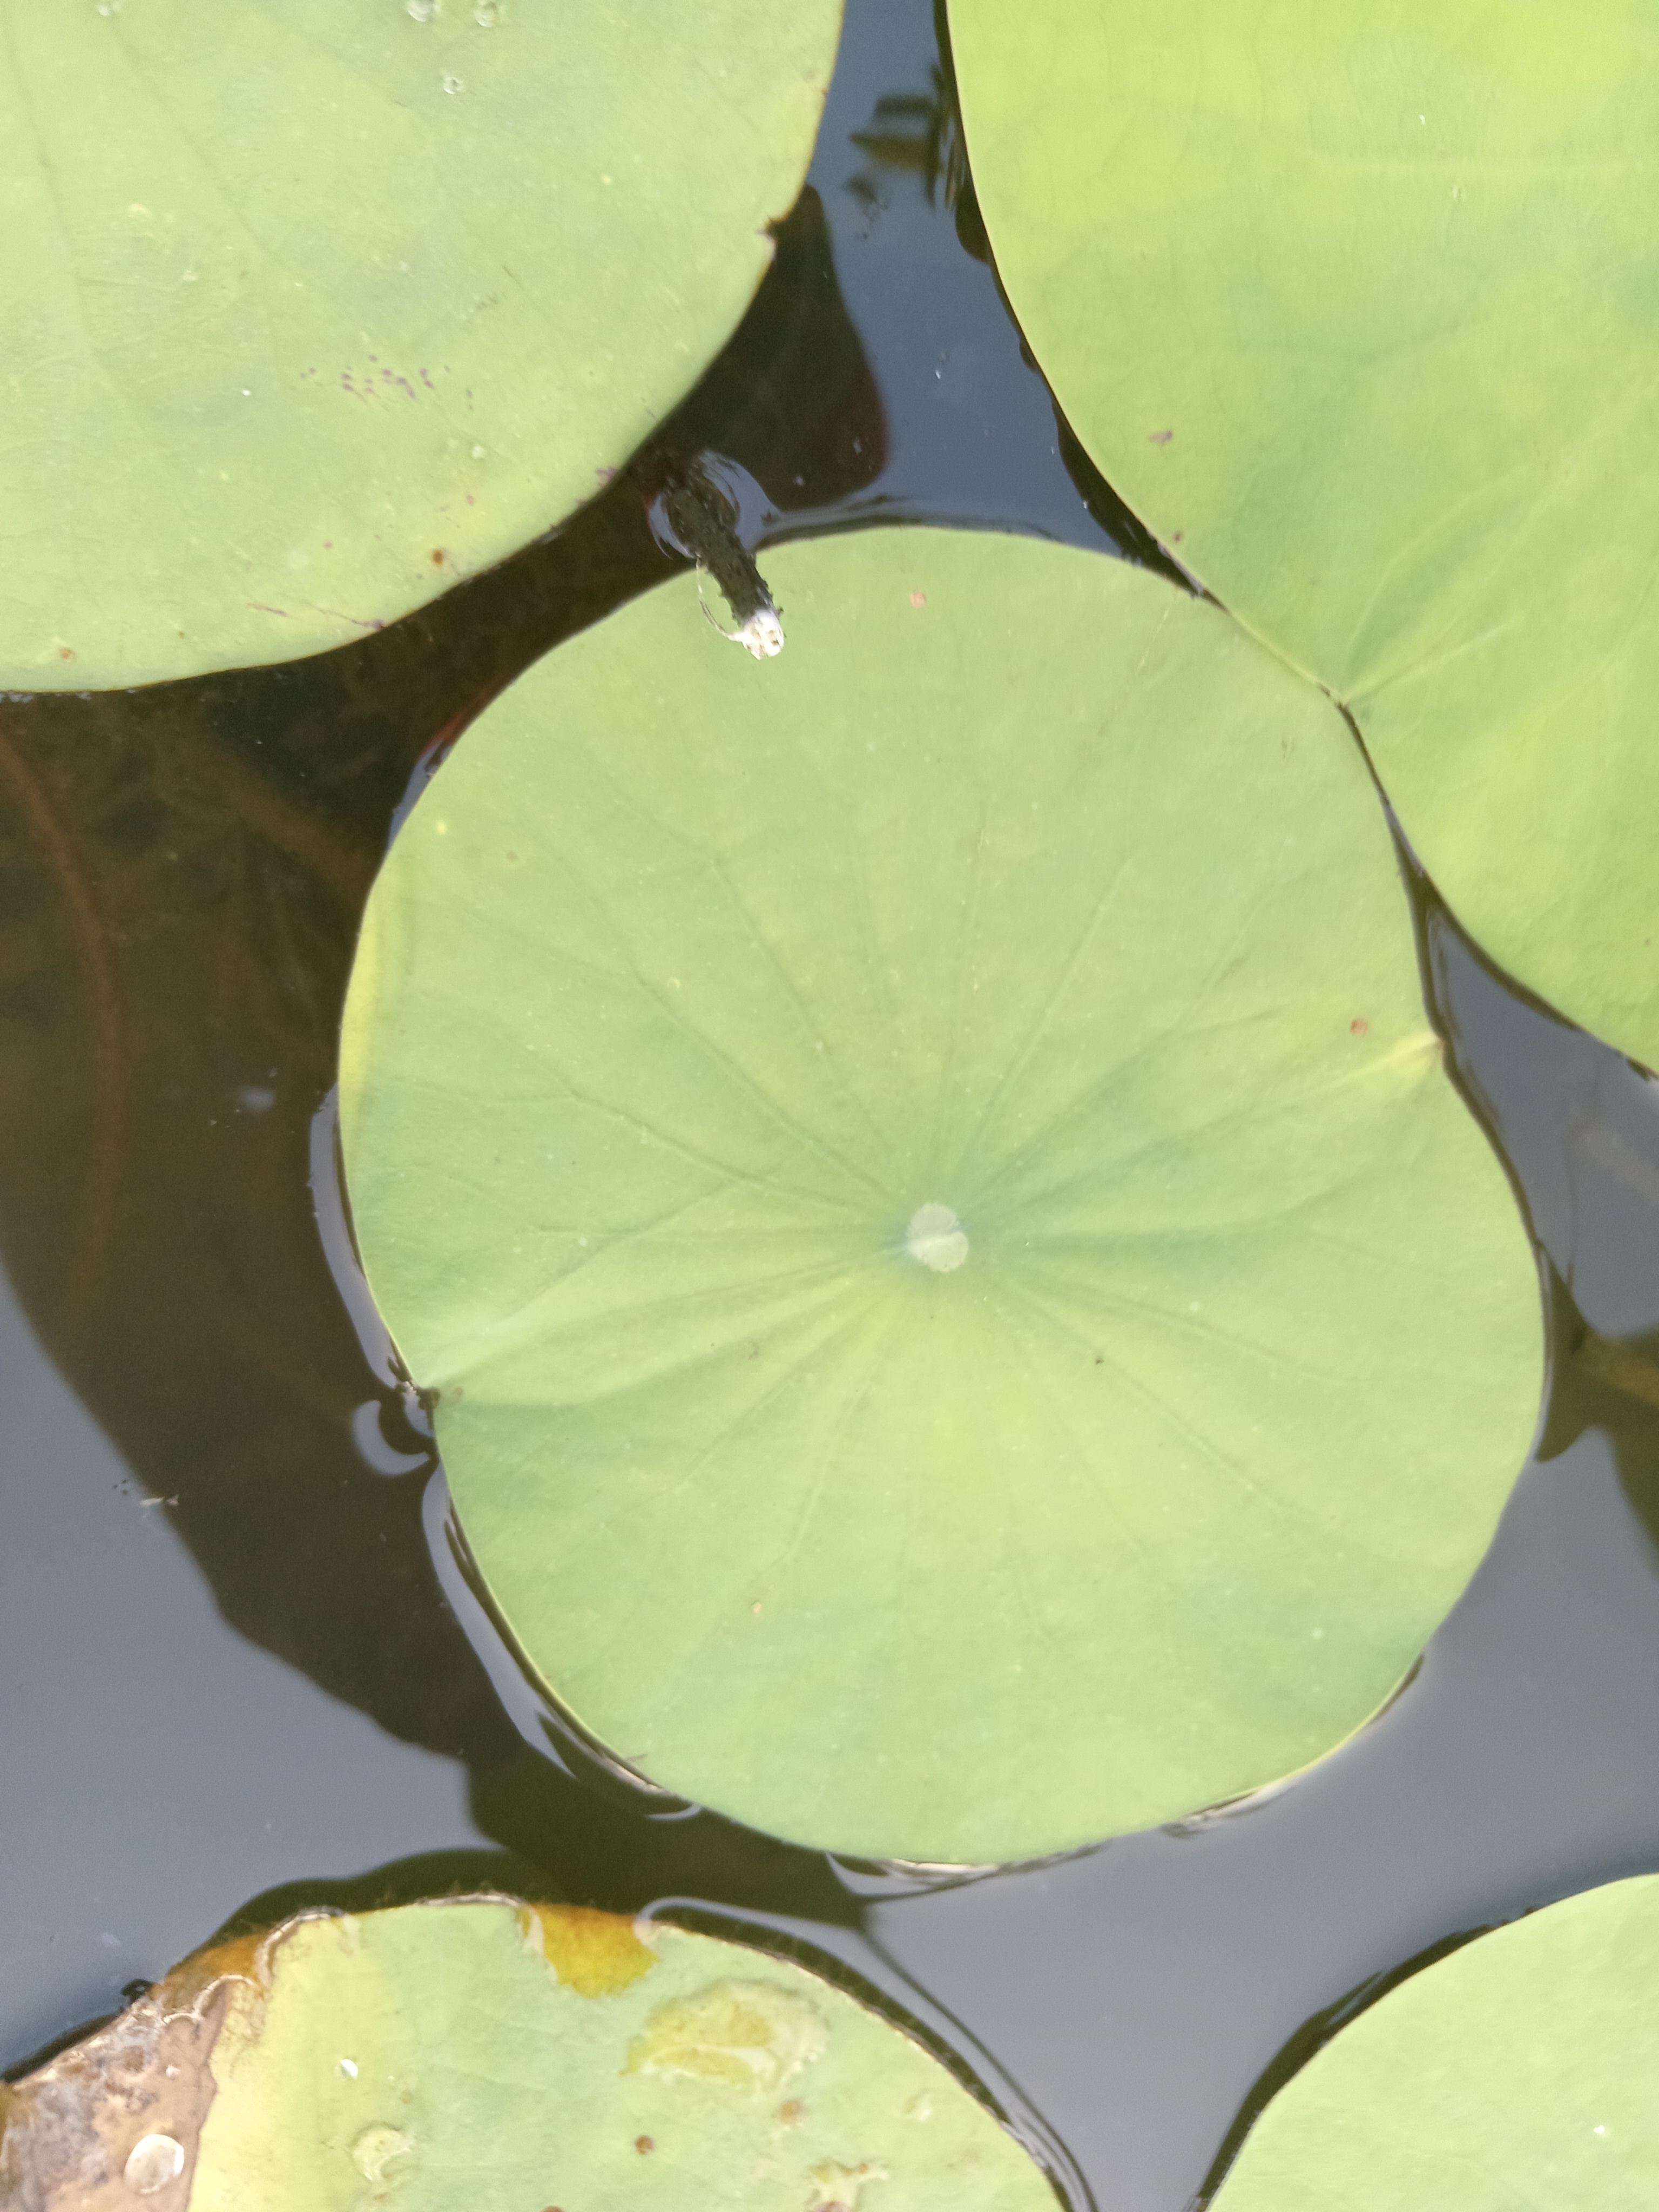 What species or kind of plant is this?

lotus
